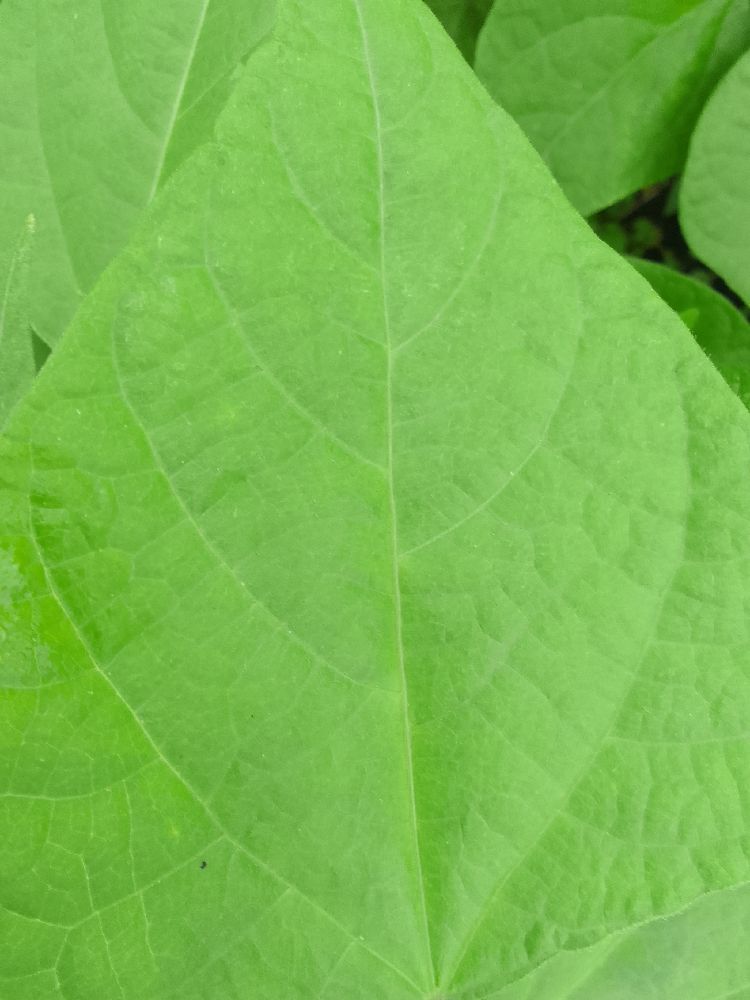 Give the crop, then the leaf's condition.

common bean, healthy
